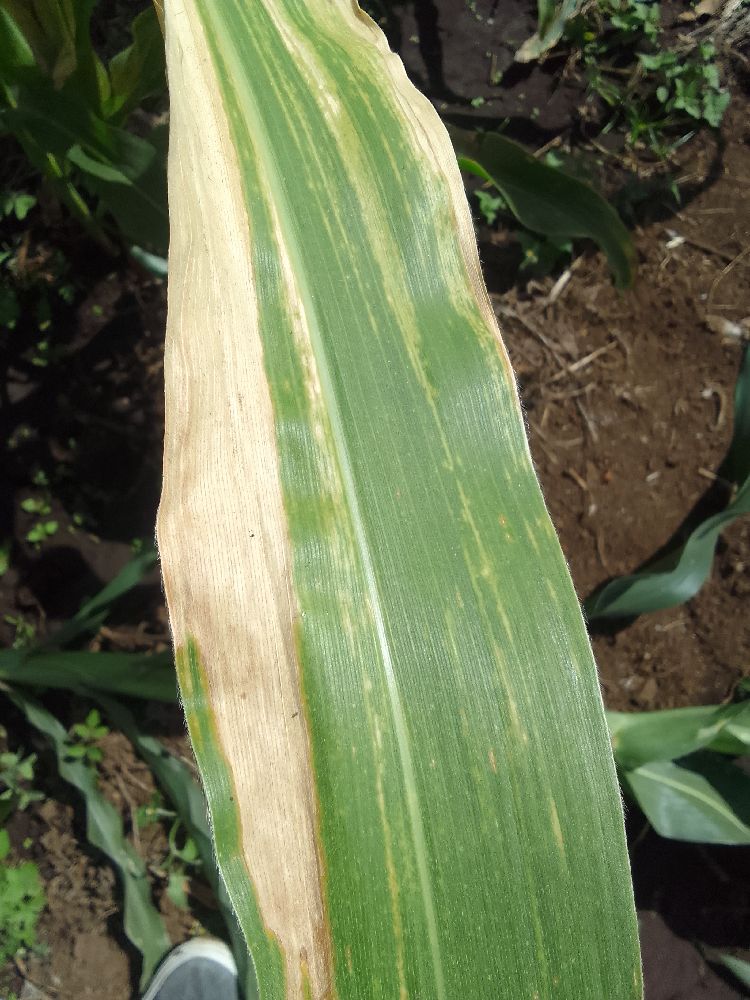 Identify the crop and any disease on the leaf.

maize, maize lethal necrosis
